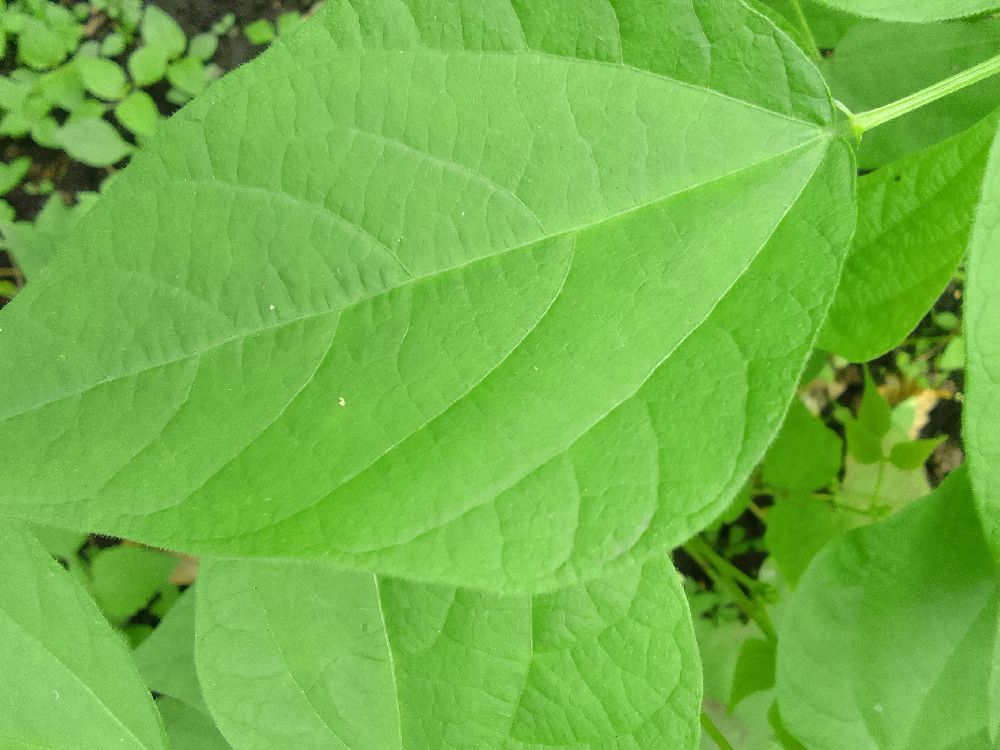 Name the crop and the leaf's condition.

common bean, healthy
